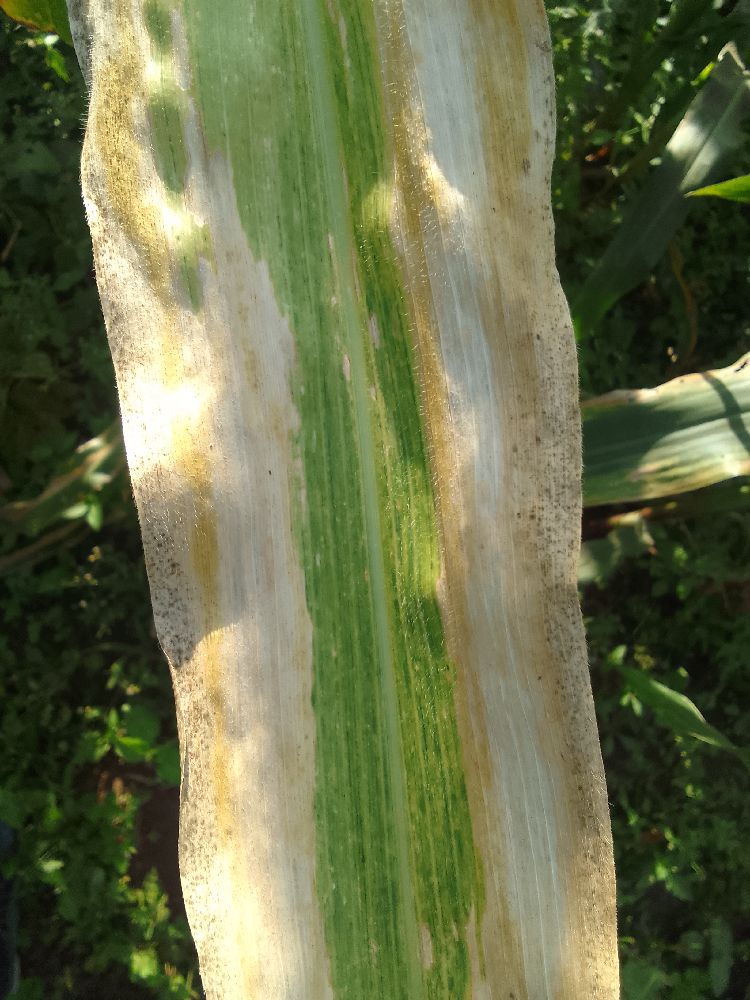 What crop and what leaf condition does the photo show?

maize, maize lethal necrosis
